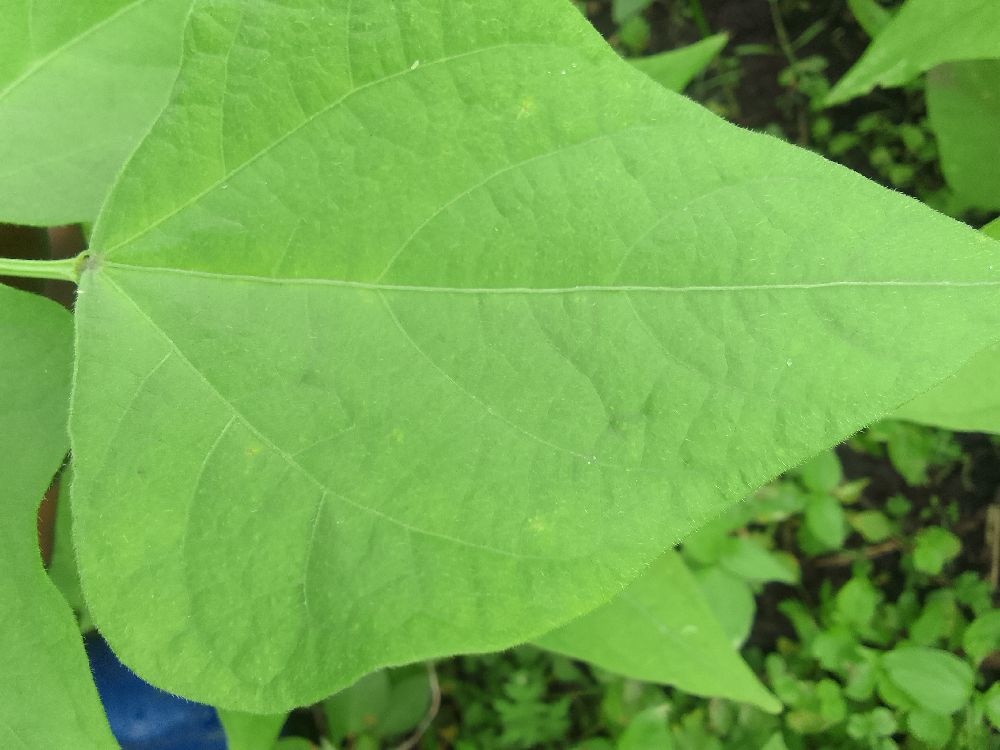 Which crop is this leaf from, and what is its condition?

common bean, healthy
